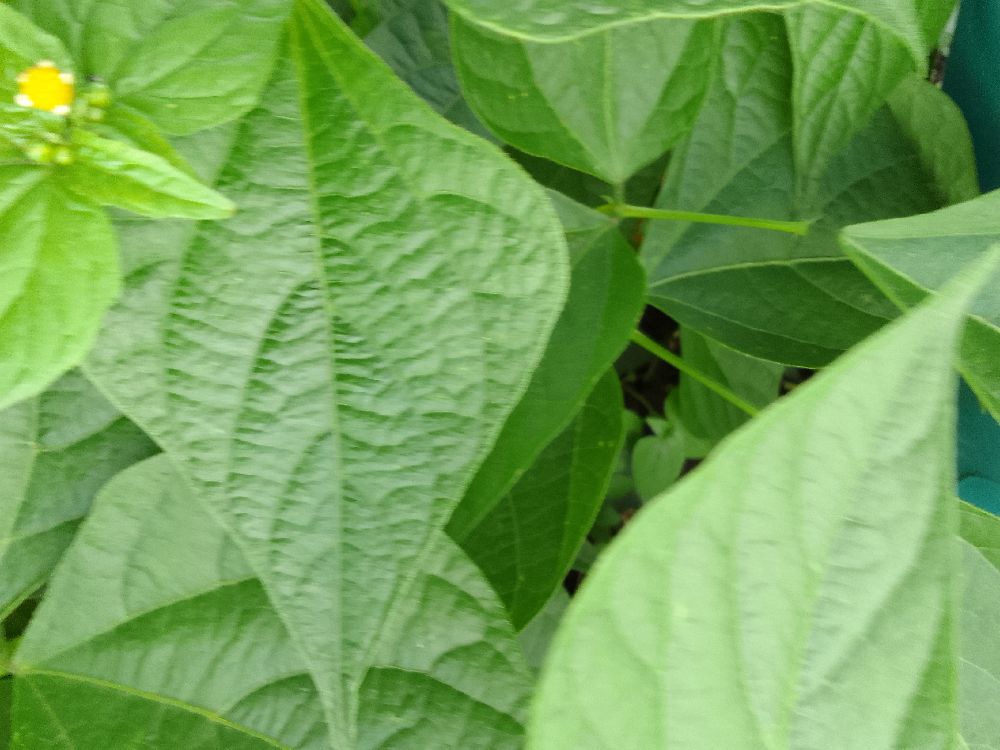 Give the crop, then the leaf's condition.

common bean, healthy
